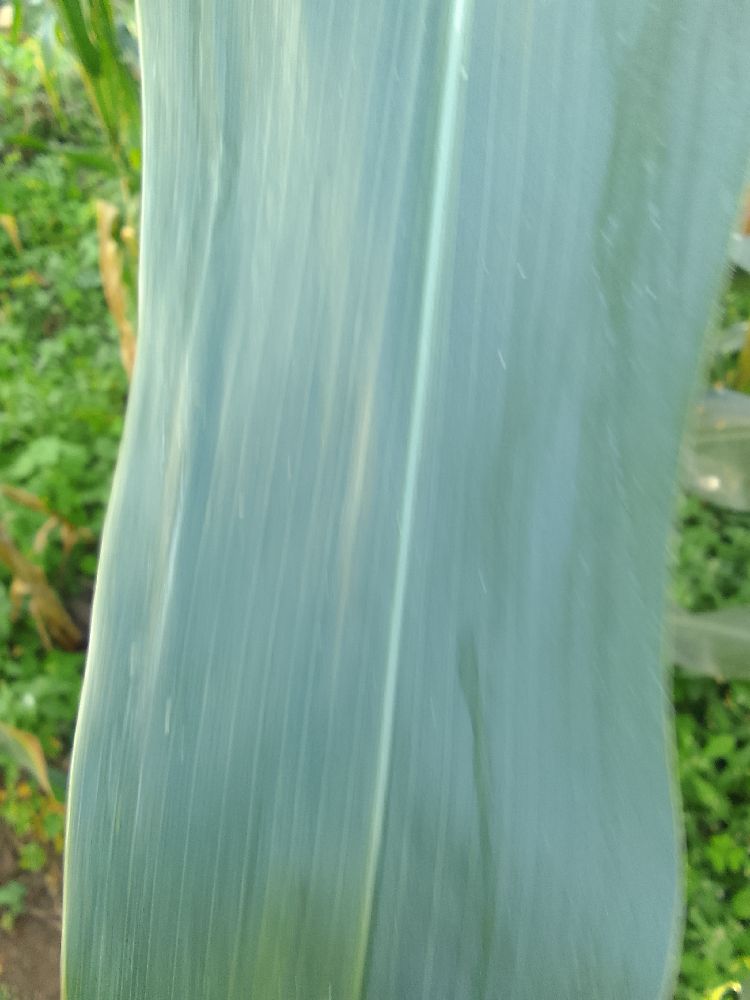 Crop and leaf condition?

maize, healthy
